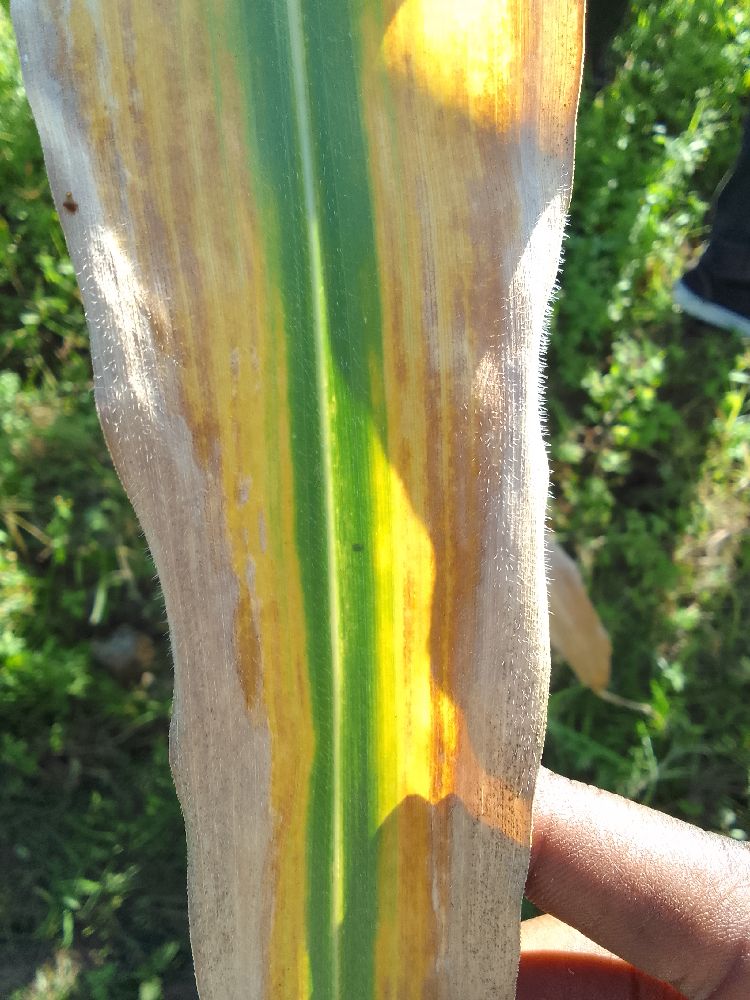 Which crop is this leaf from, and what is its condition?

maize, maize lethal necrosis
